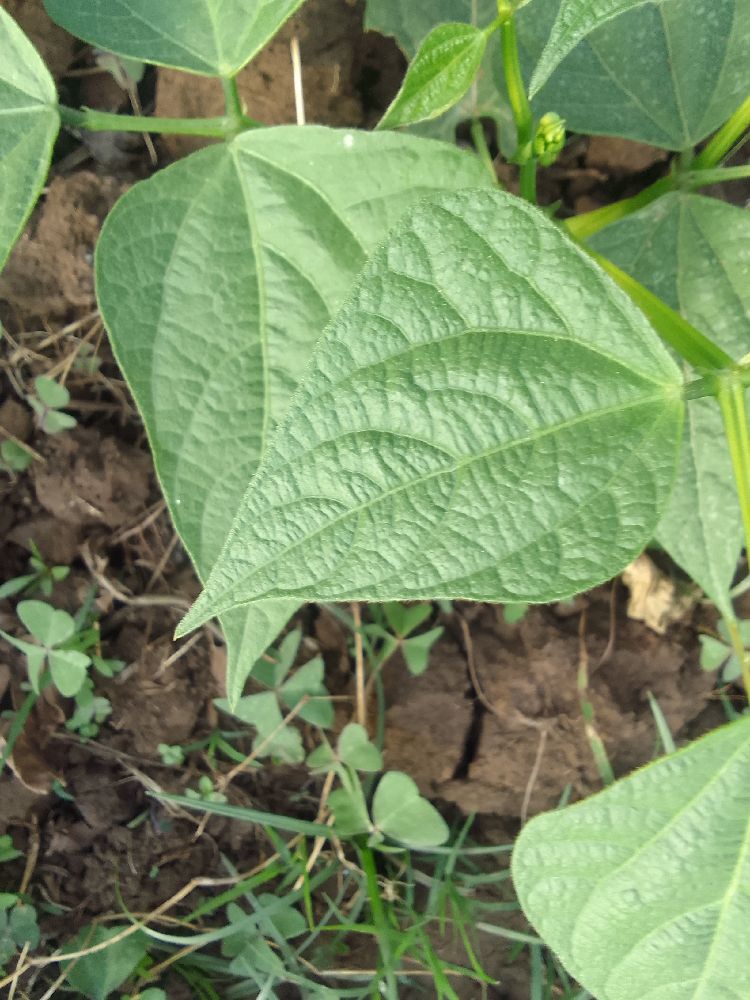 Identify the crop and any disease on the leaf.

common bean, healthy
